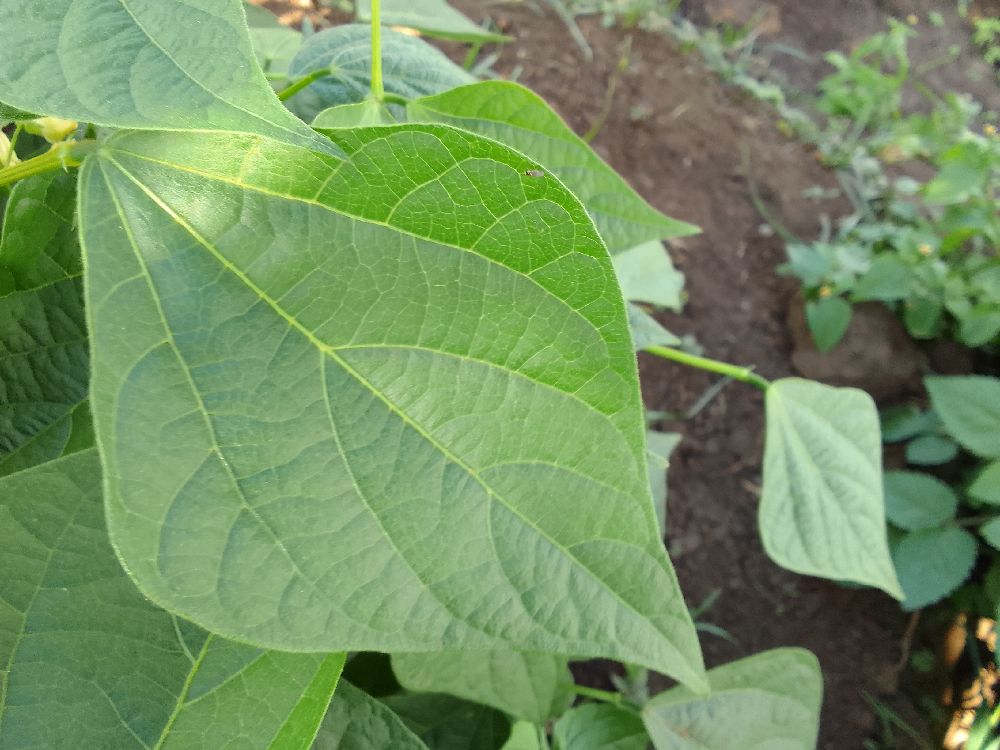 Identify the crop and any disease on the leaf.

common bean, healthy
